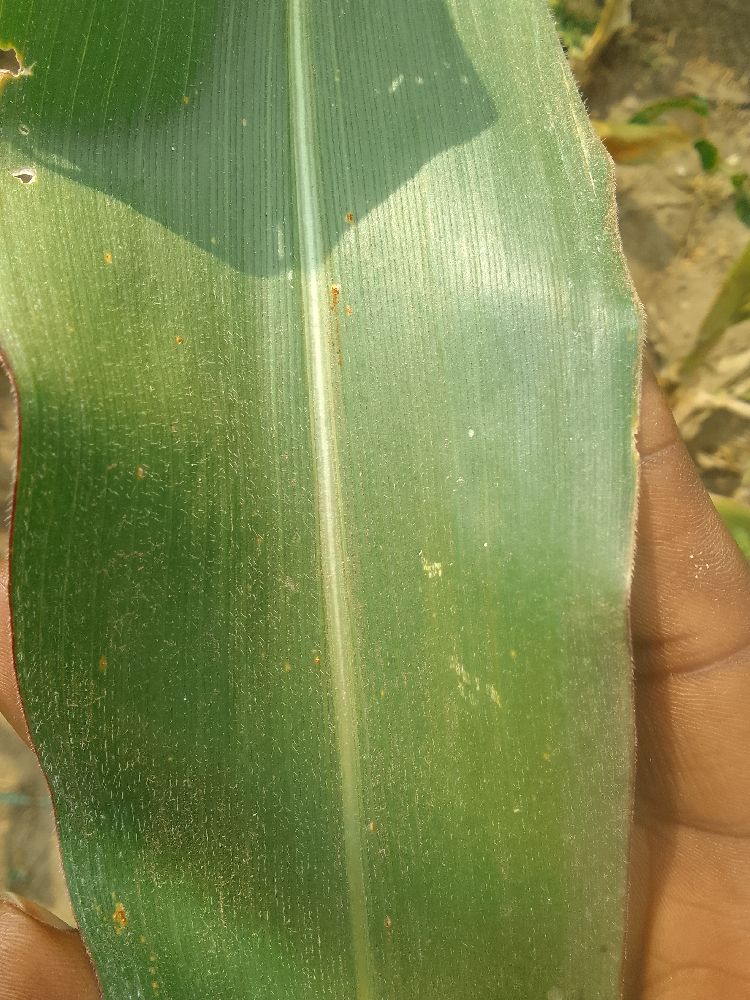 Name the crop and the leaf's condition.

maize, healthy
